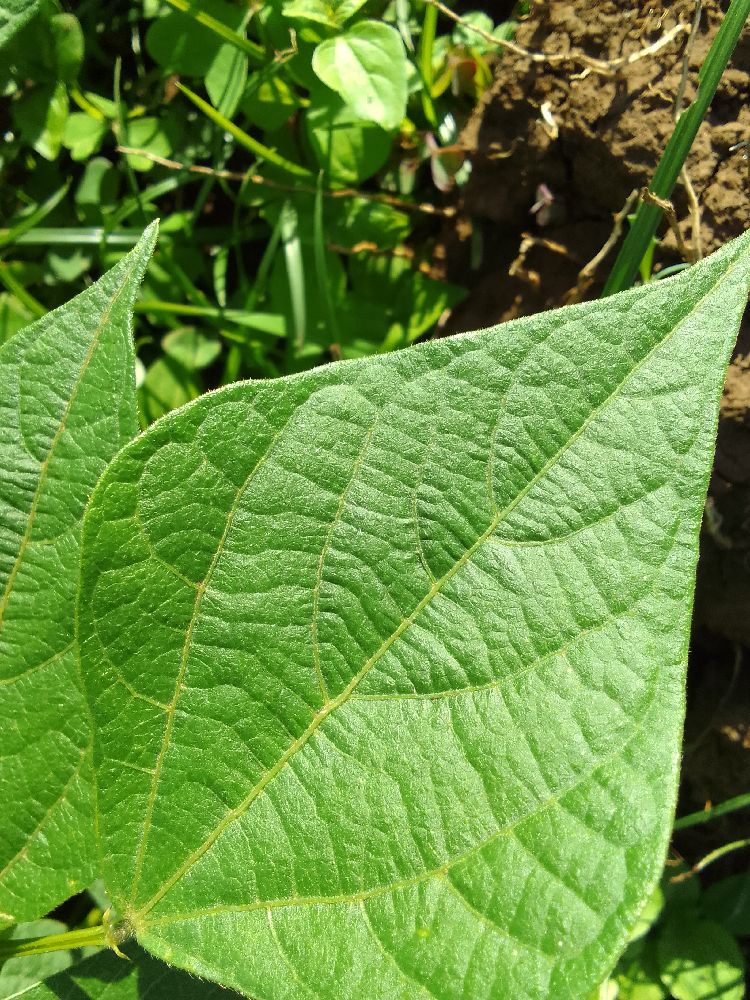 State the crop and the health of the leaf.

common bean, healthy
